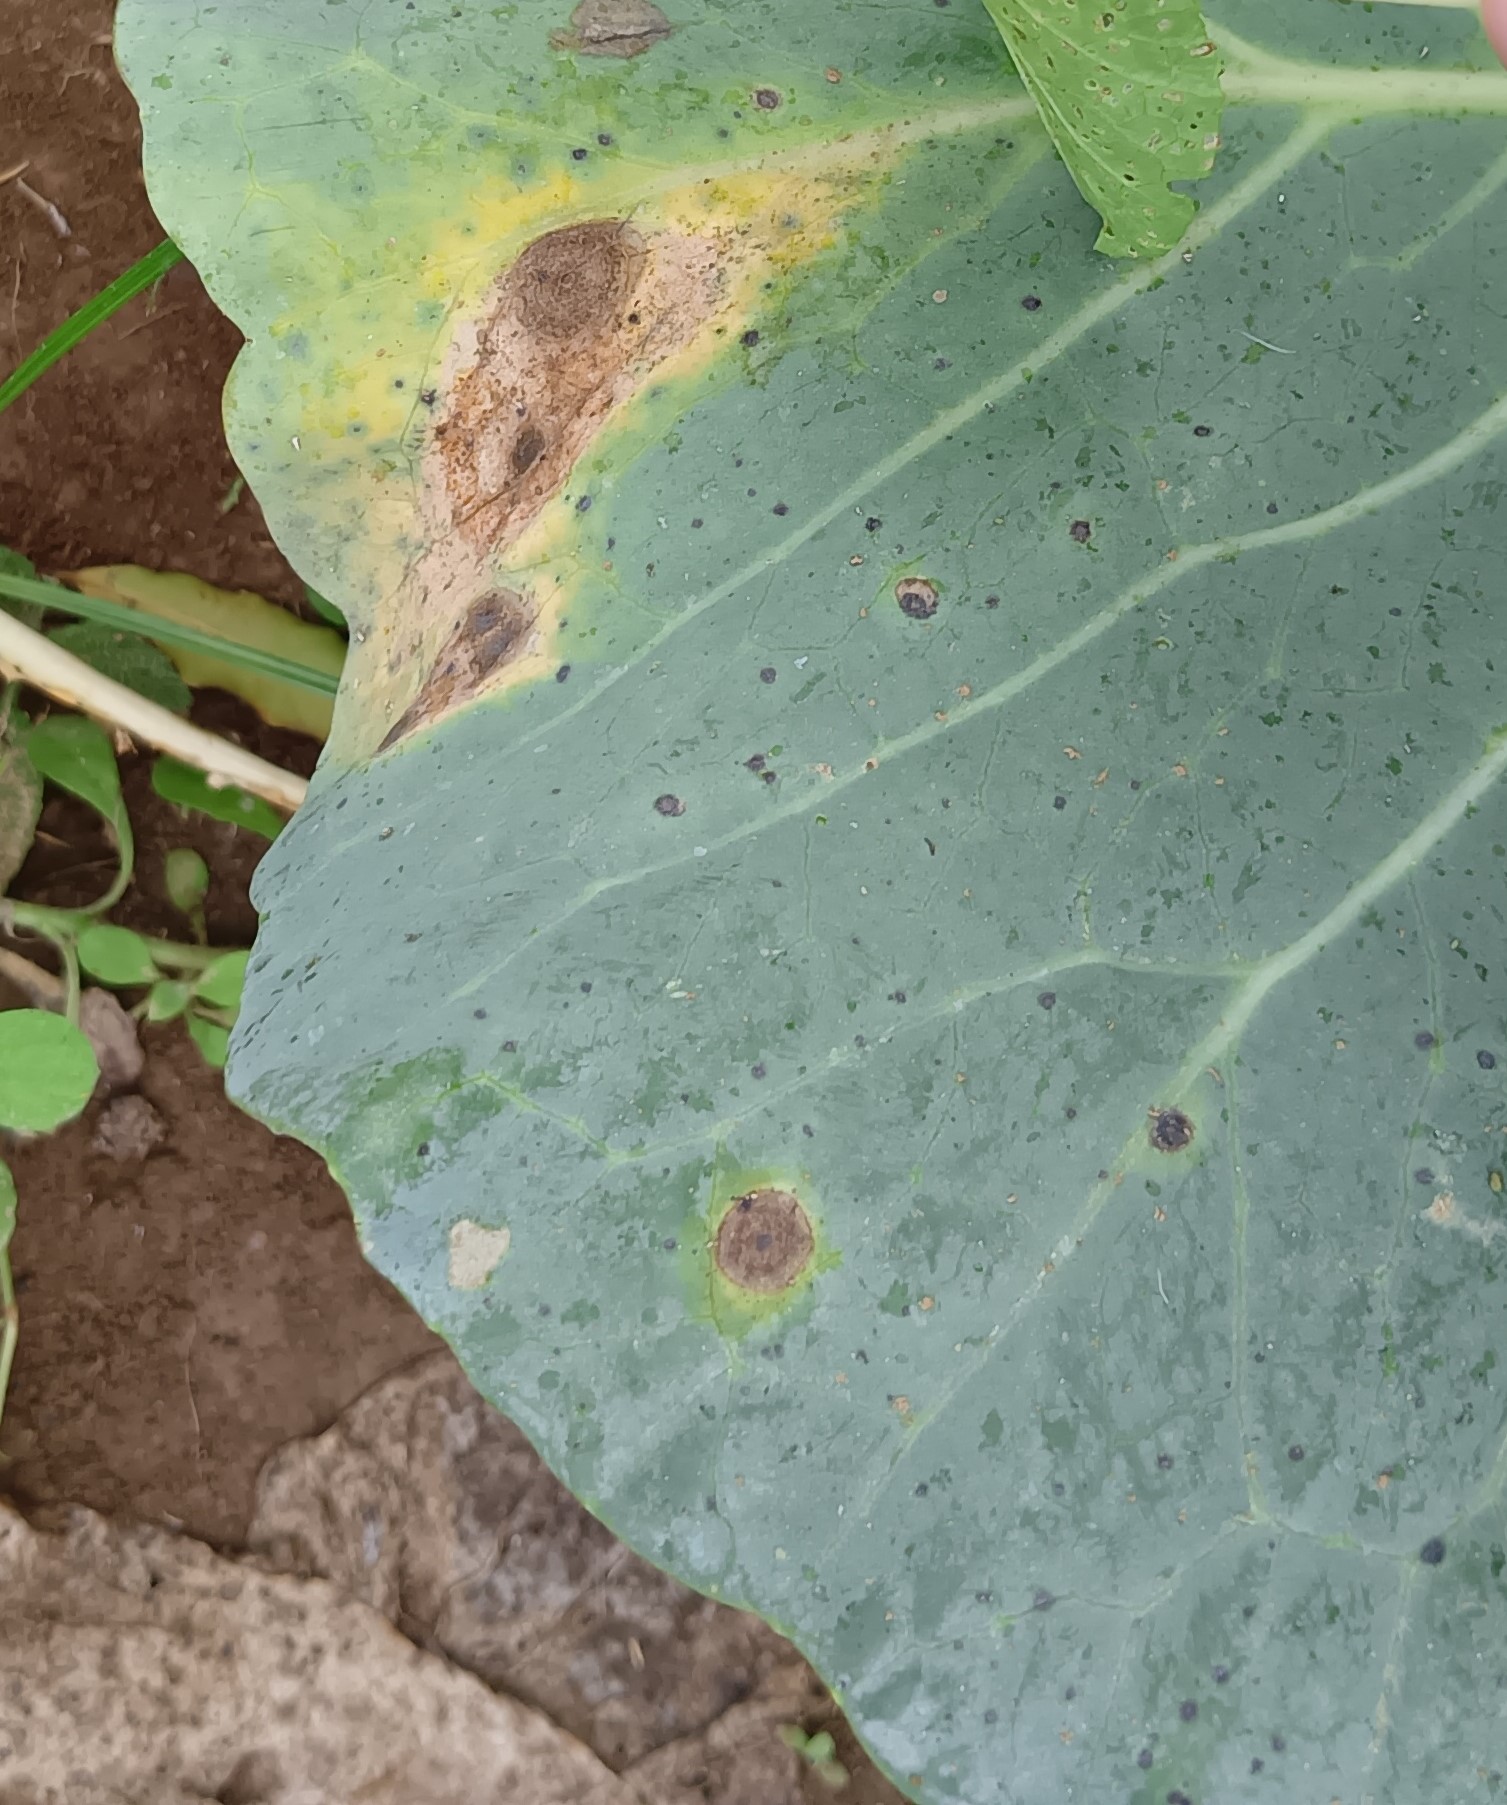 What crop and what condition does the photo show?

cabbage, alternaria
